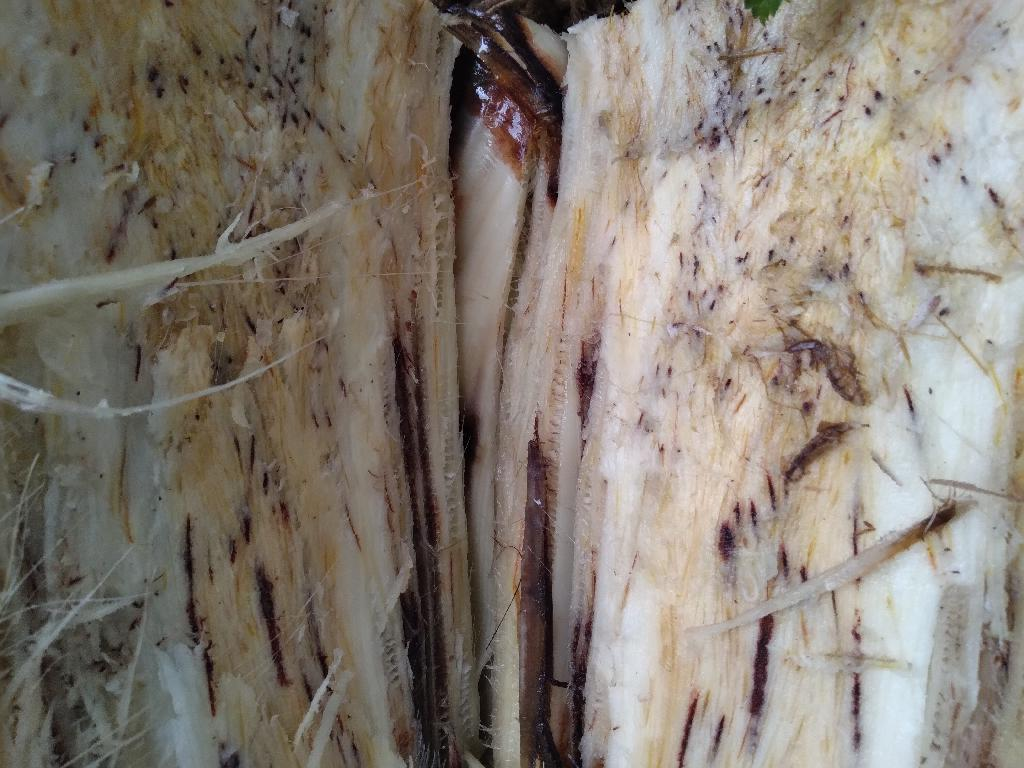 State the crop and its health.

banana, fusarium wilt race 1
